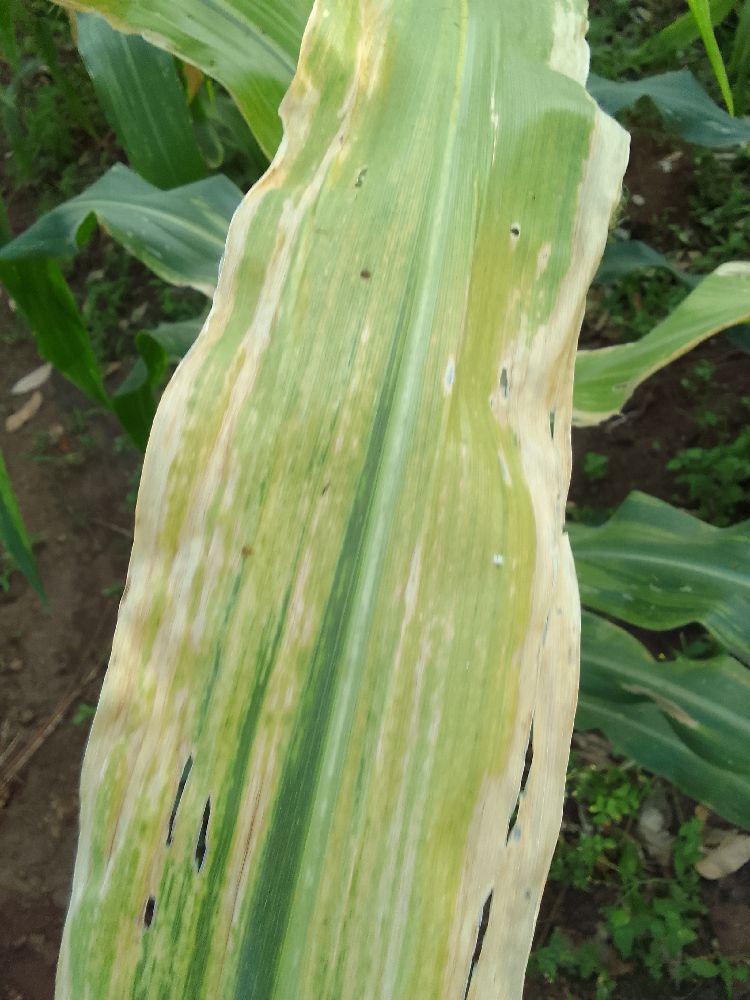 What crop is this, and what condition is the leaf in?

maize, maize lethal necrosis
